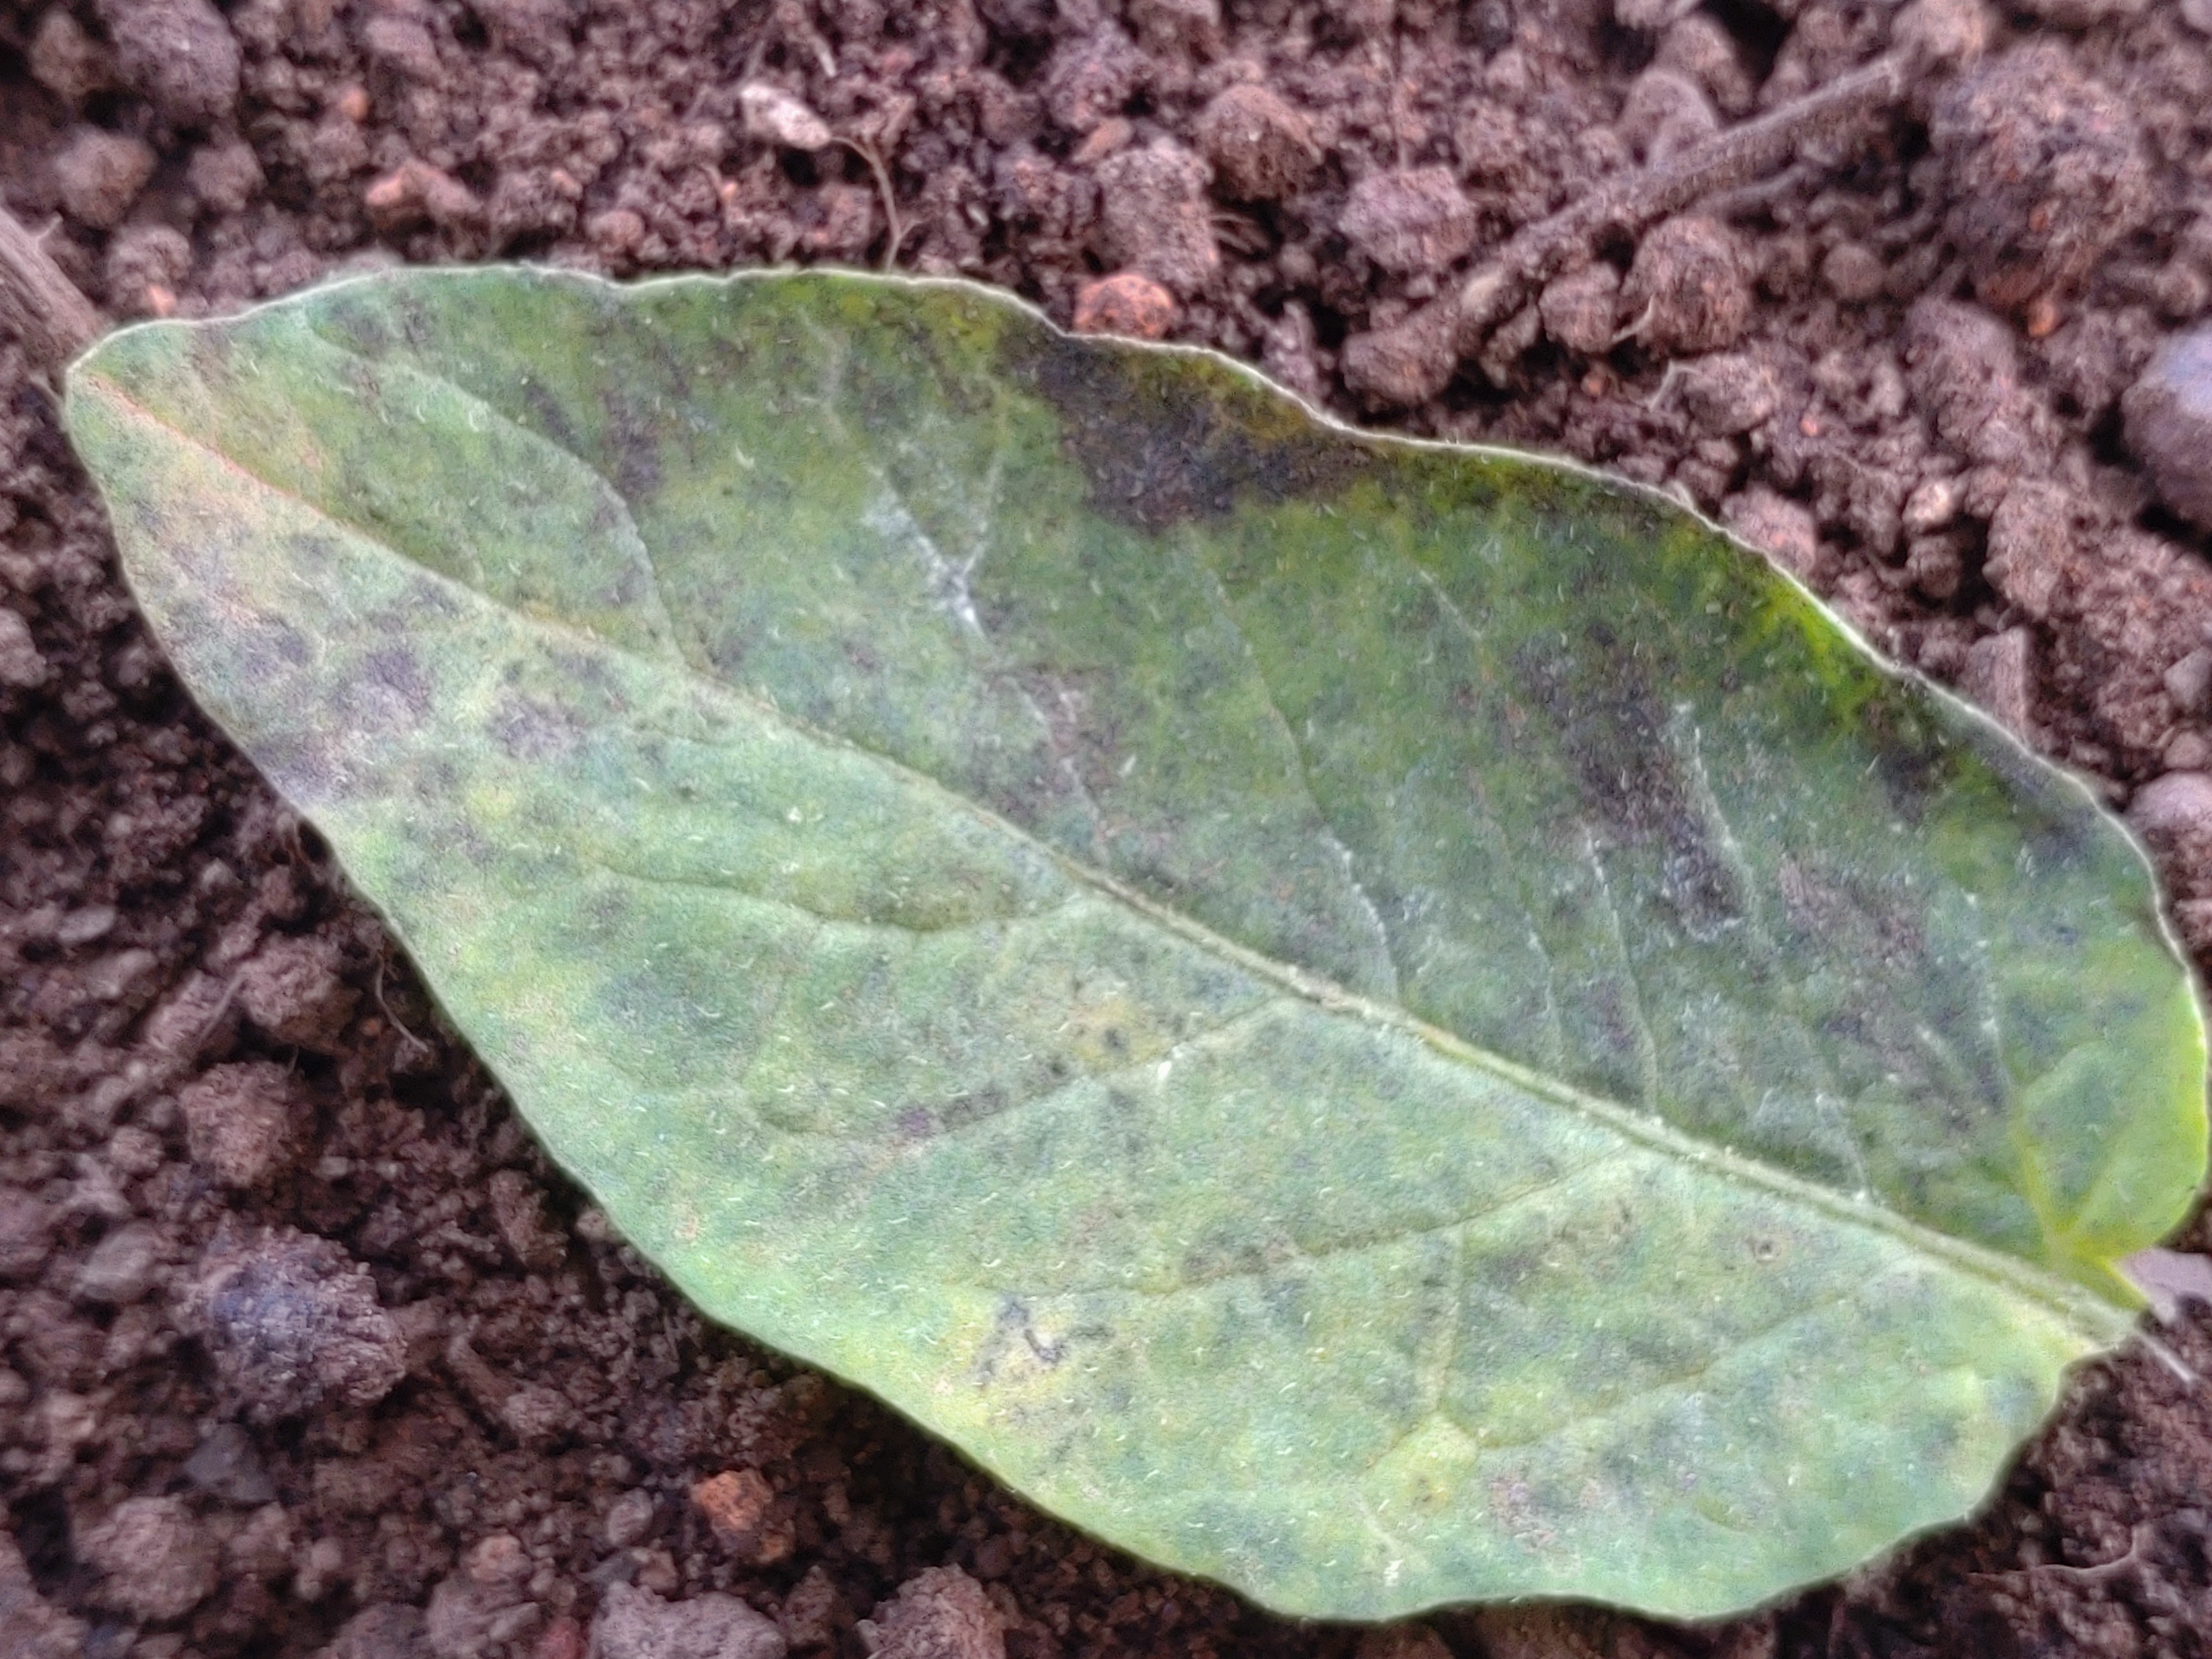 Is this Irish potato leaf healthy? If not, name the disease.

late blight
